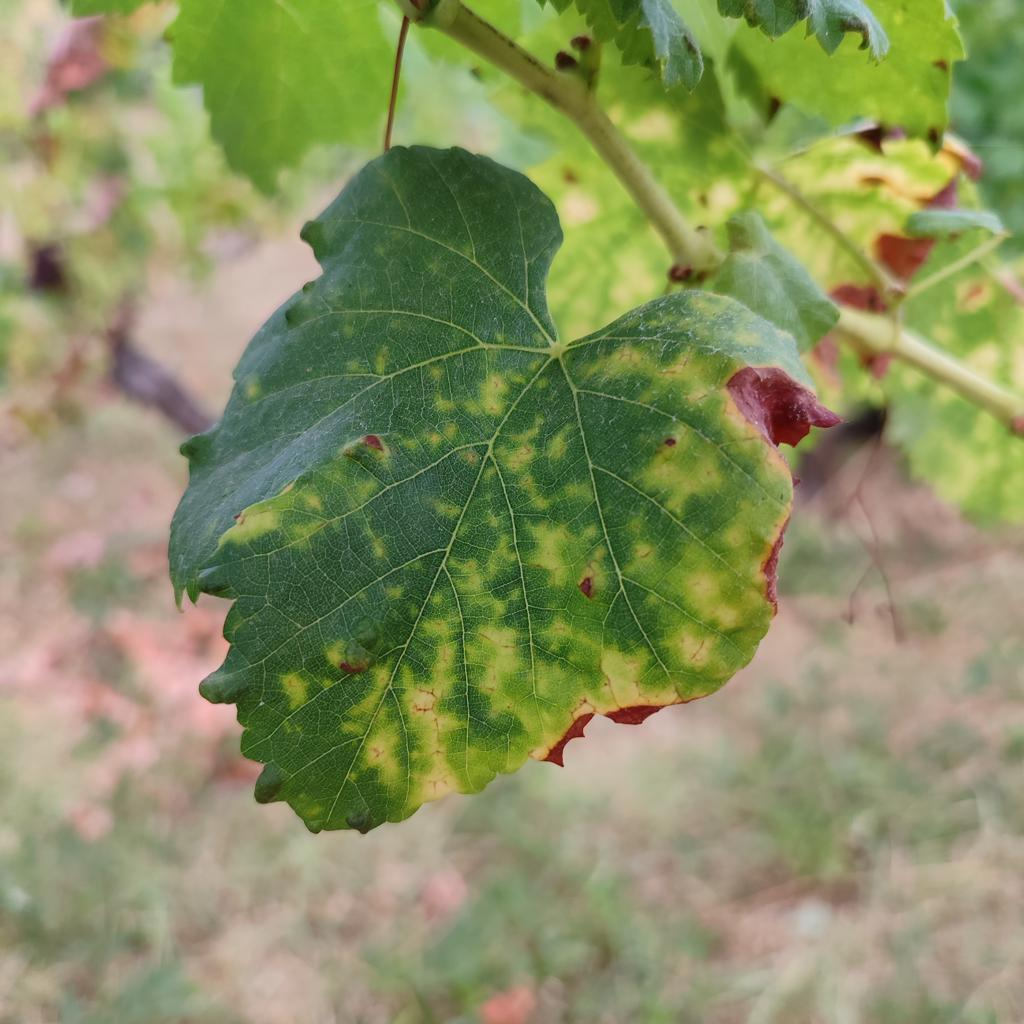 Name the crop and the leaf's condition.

grapevine, esca complex
